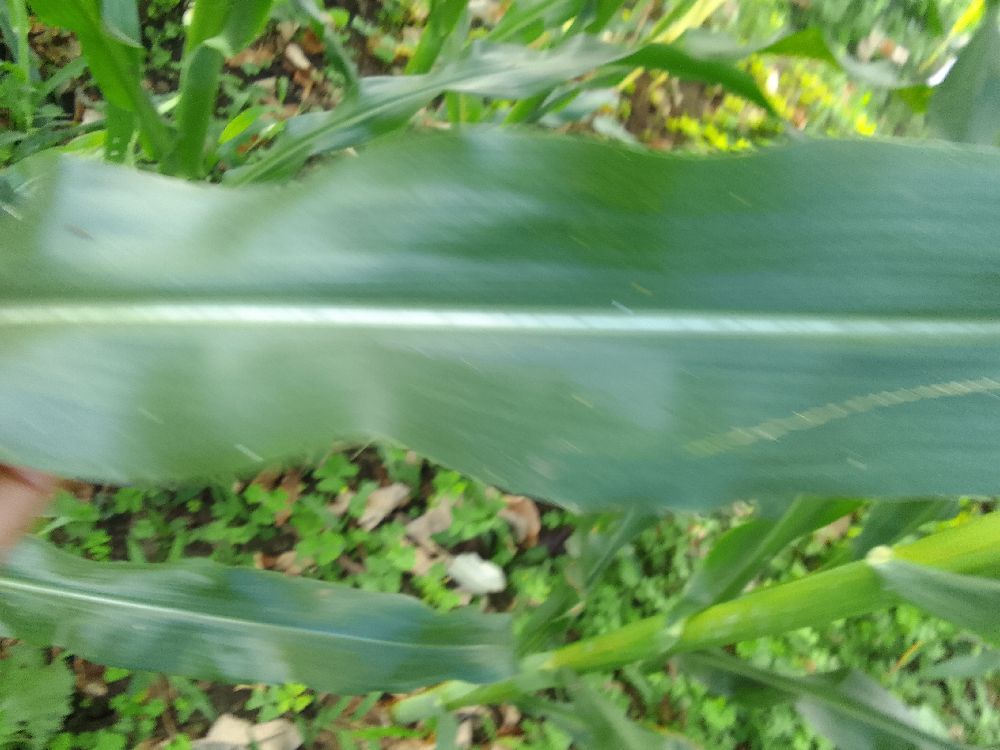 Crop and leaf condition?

maize, healthy
